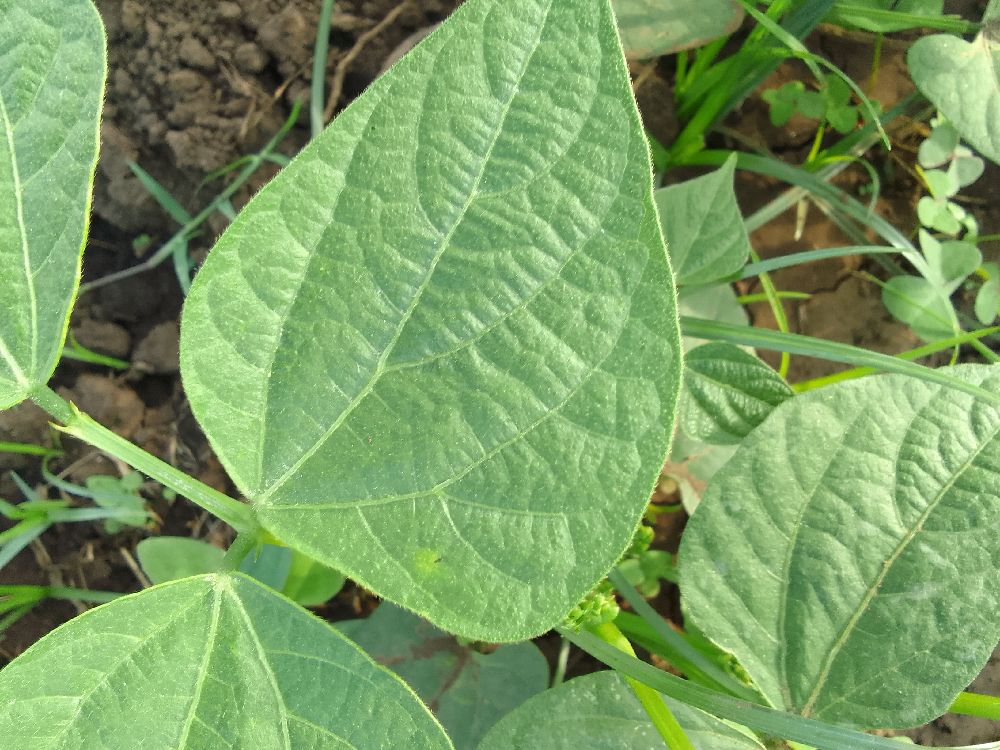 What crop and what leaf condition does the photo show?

common bean, healthy
